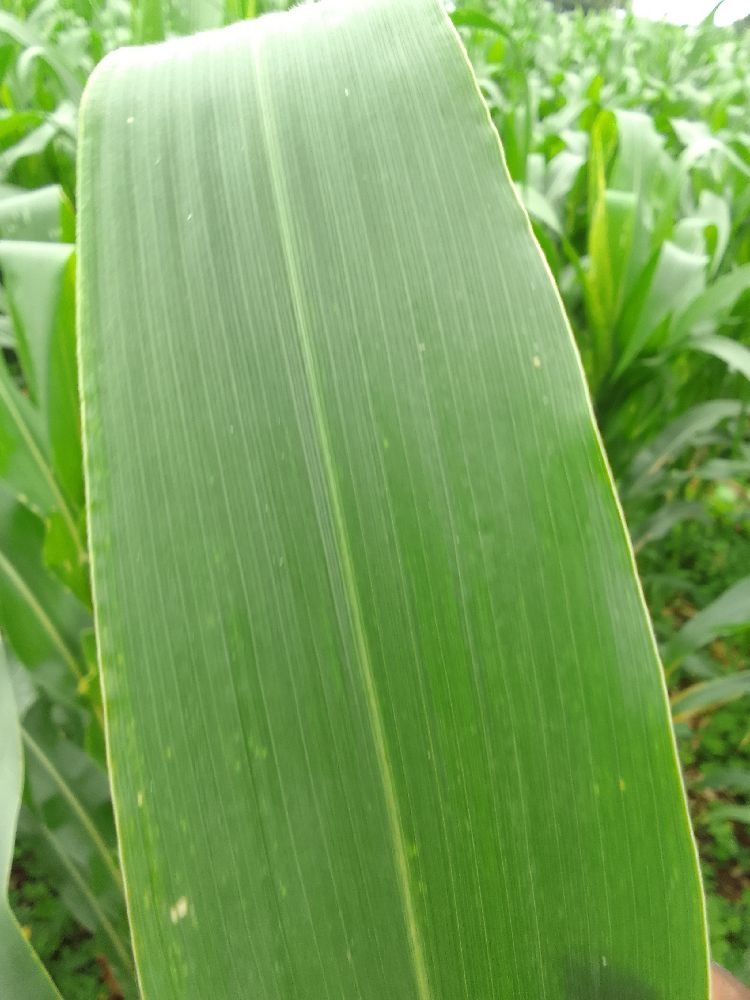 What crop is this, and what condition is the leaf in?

maize, healthy
